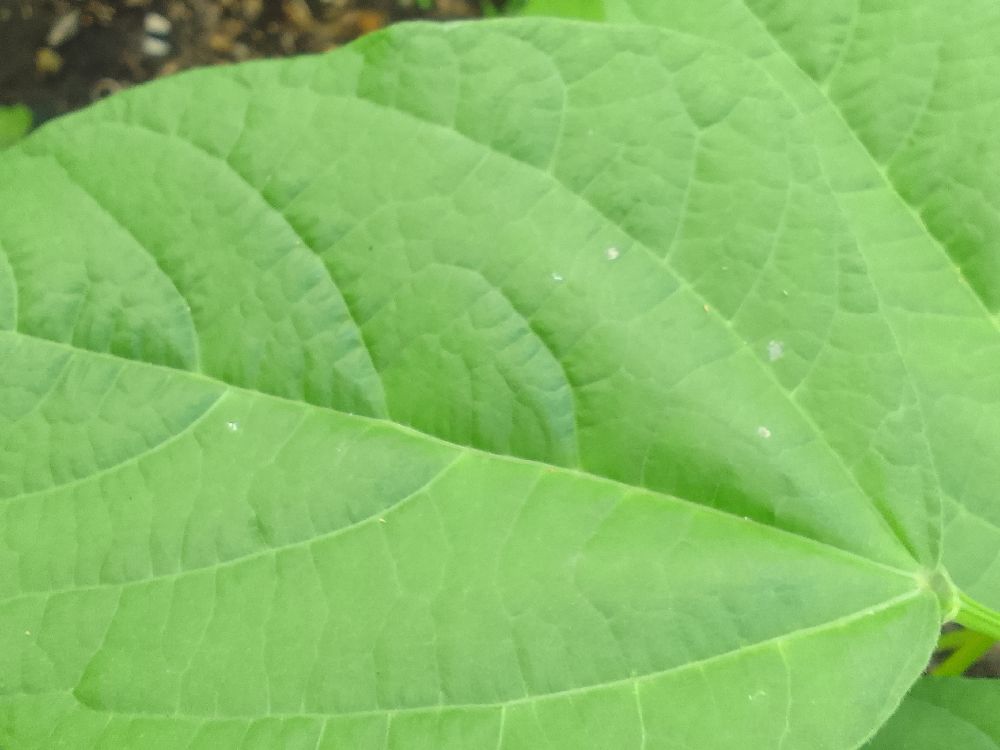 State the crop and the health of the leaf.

common bean, healthy
